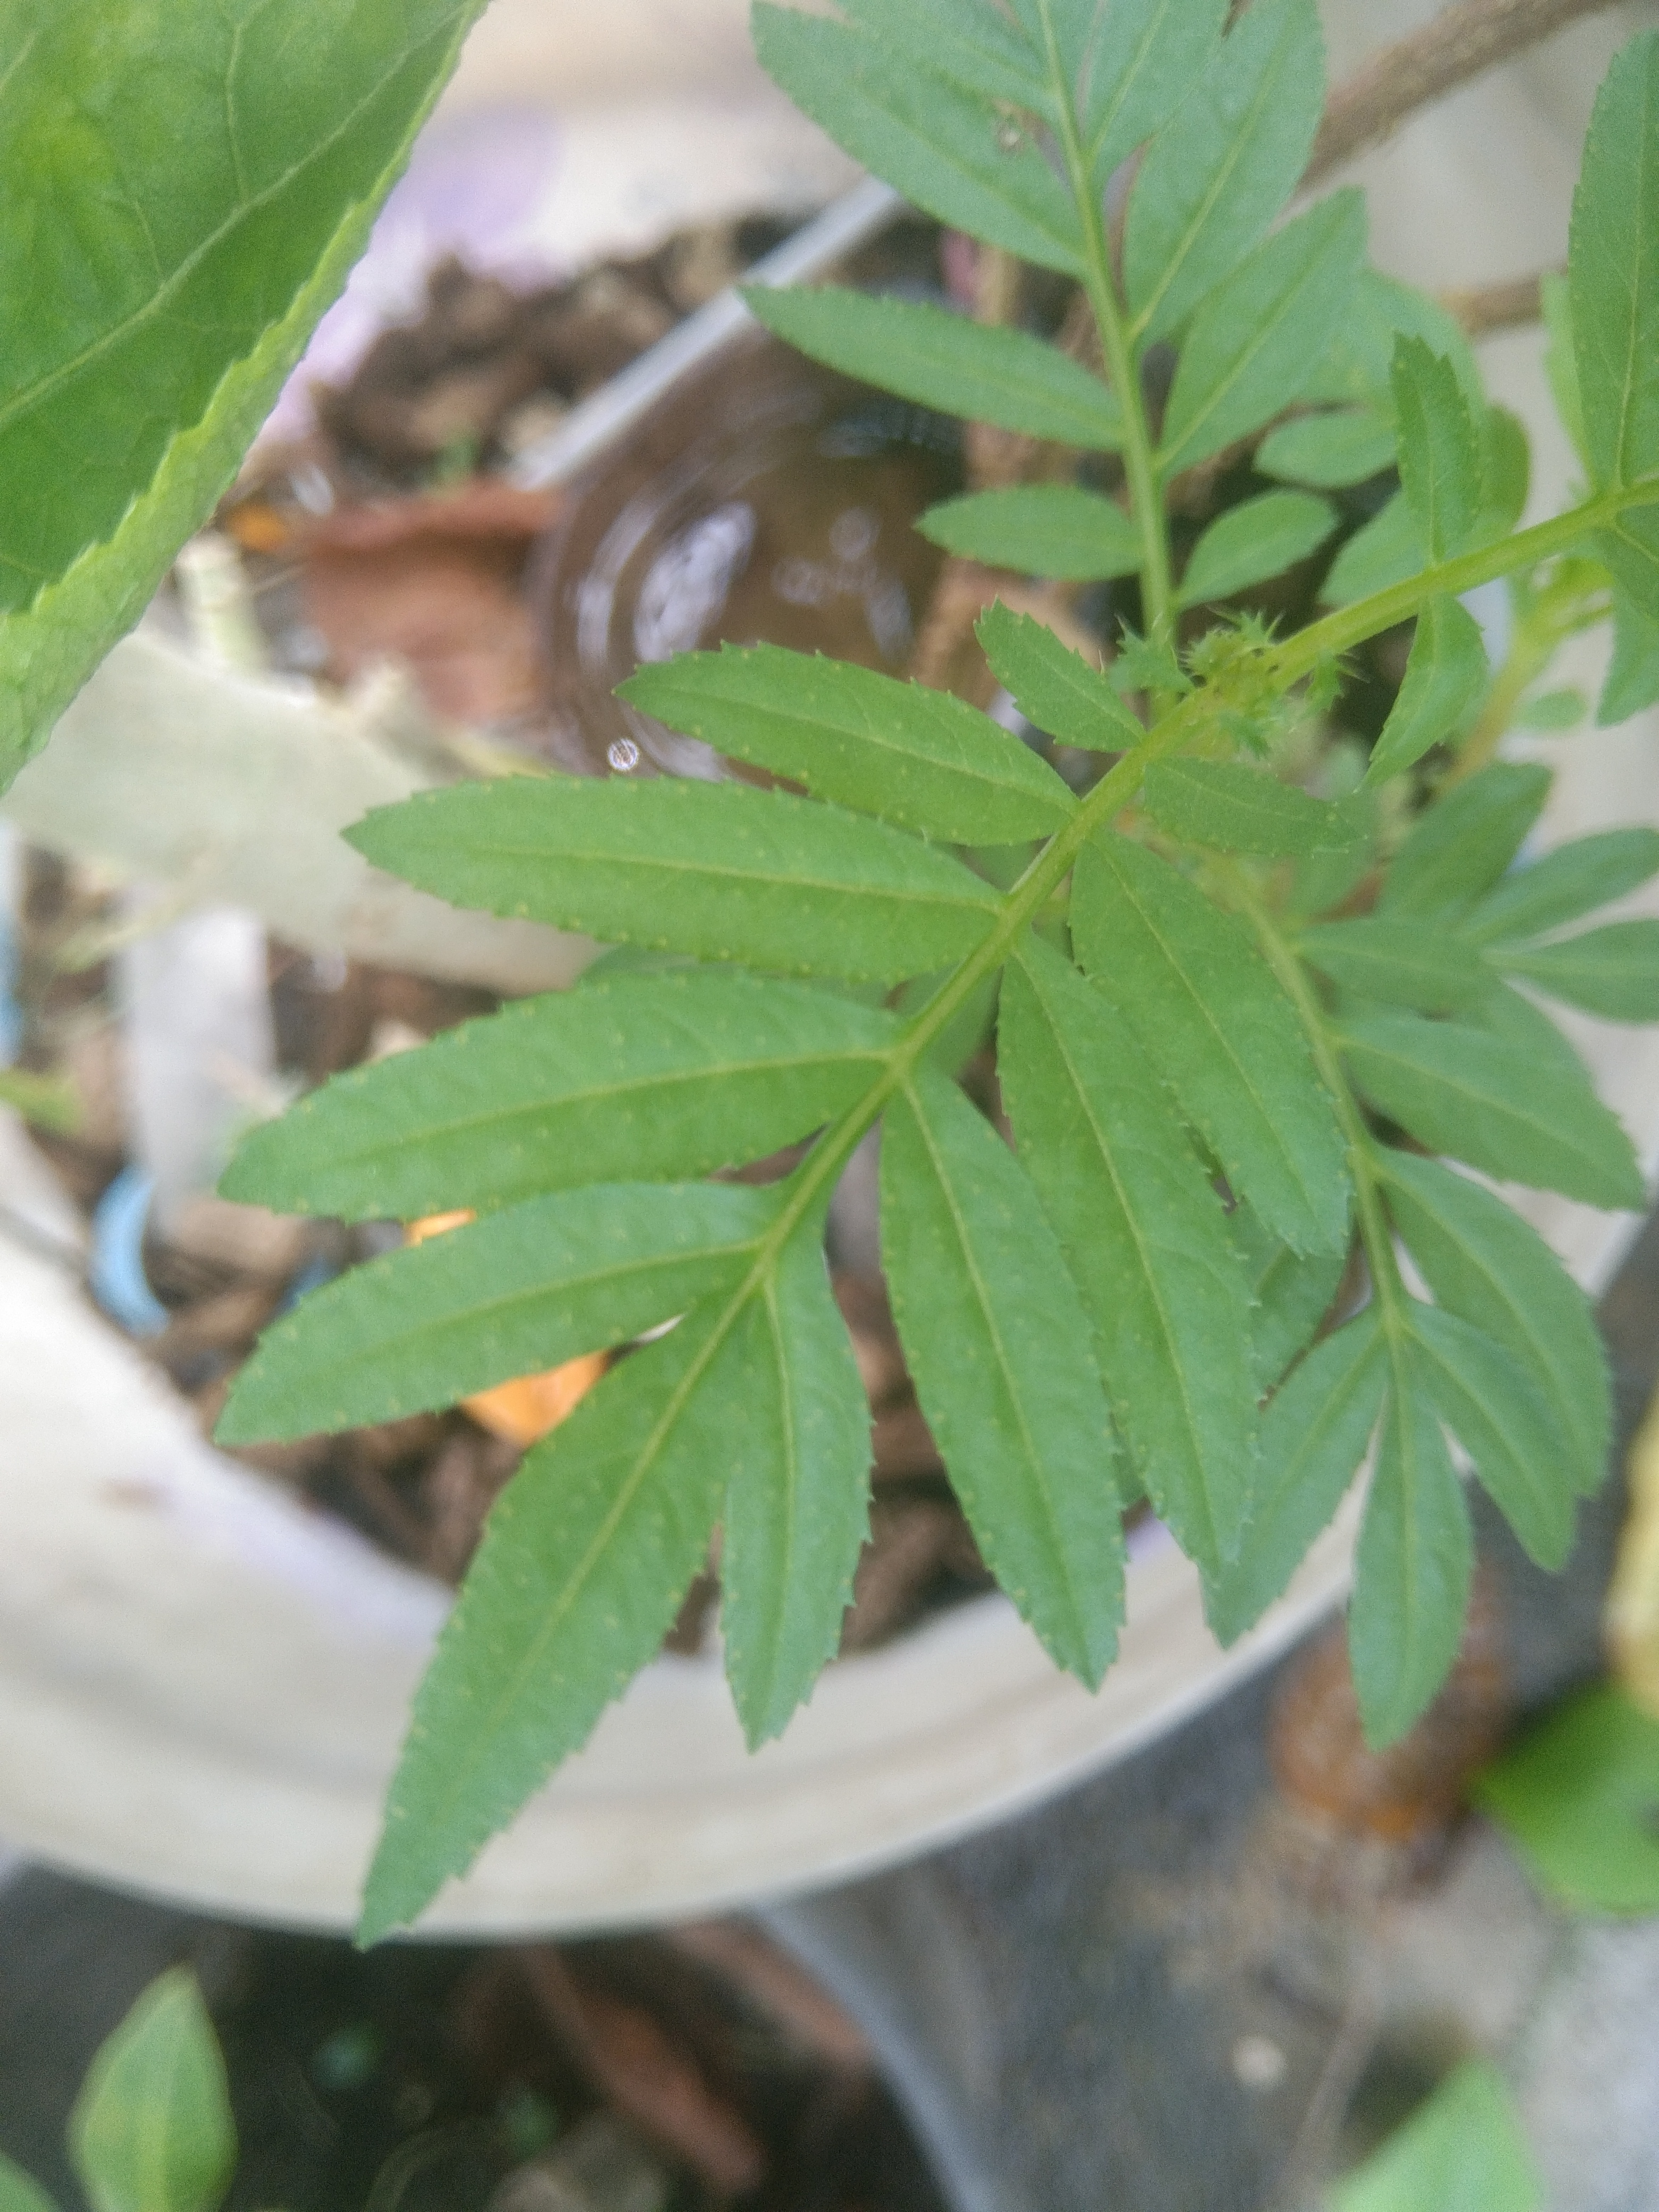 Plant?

marigold
